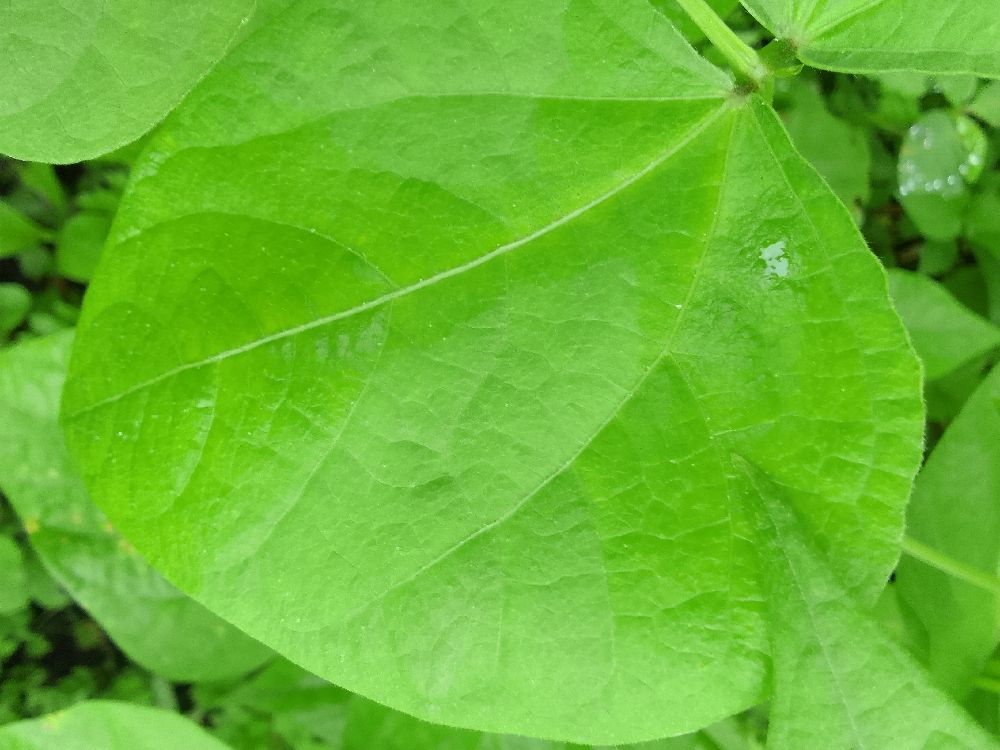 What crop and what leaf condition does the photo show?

common bean, healthy
